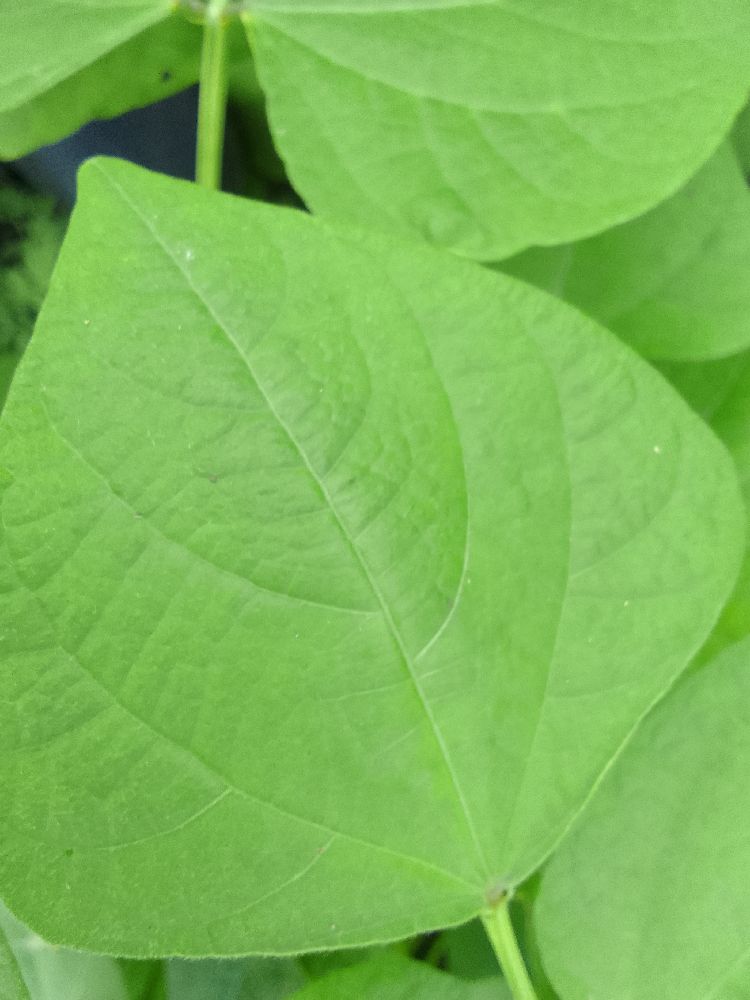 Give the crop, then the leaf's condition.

common bean, healthy
